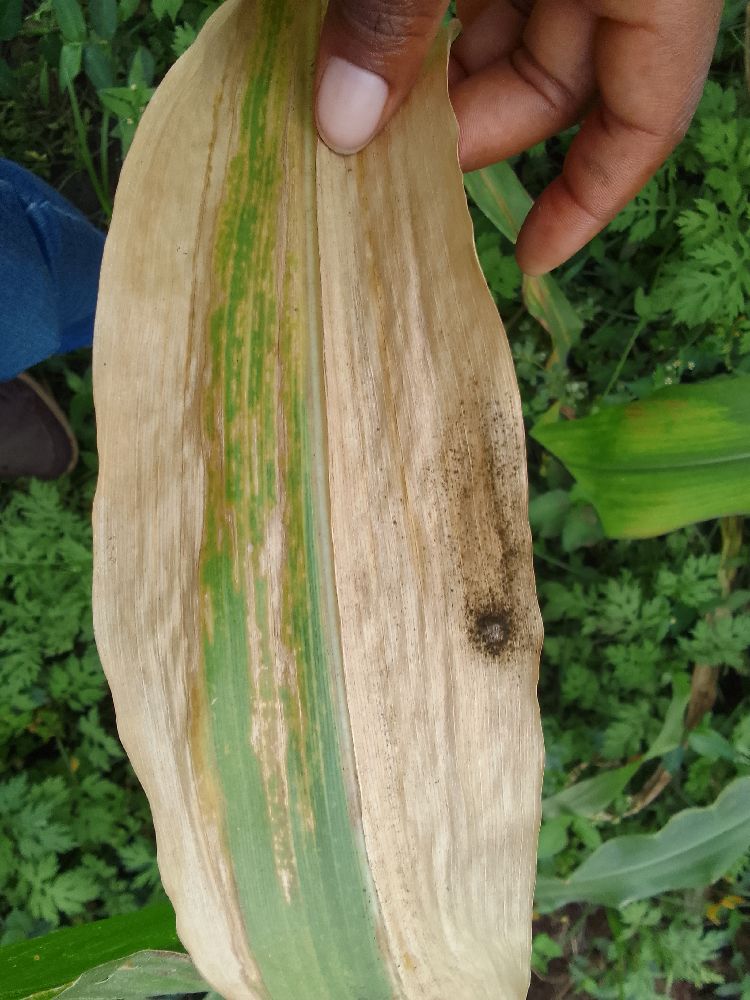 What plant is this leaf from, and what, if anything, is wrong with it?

maize, maize lethal necrosis
